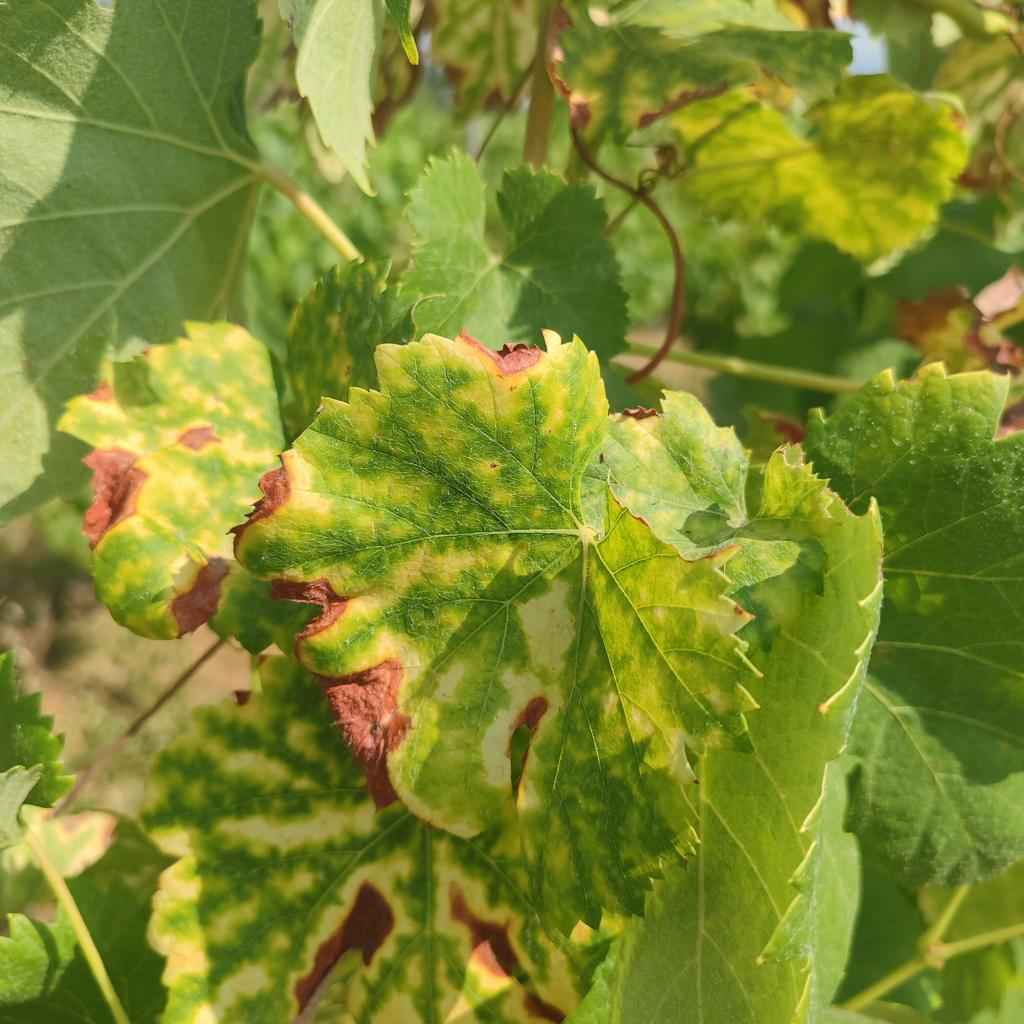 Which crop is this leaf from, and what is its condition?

grapevine, esca complex
